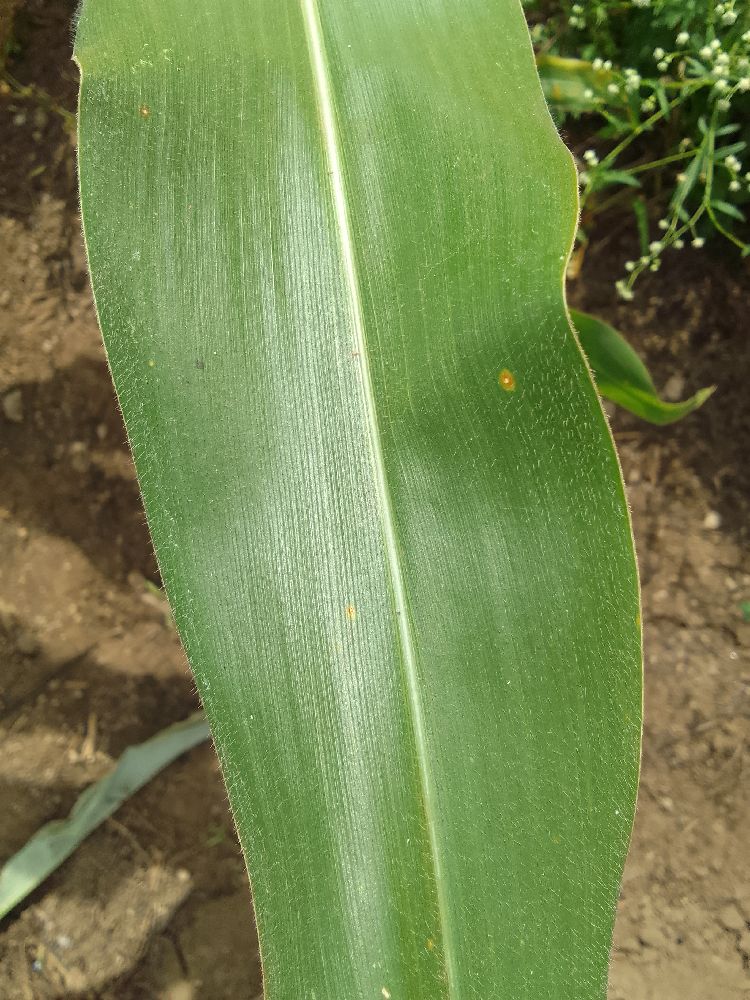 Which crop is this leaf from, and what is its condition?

maize, healthy
